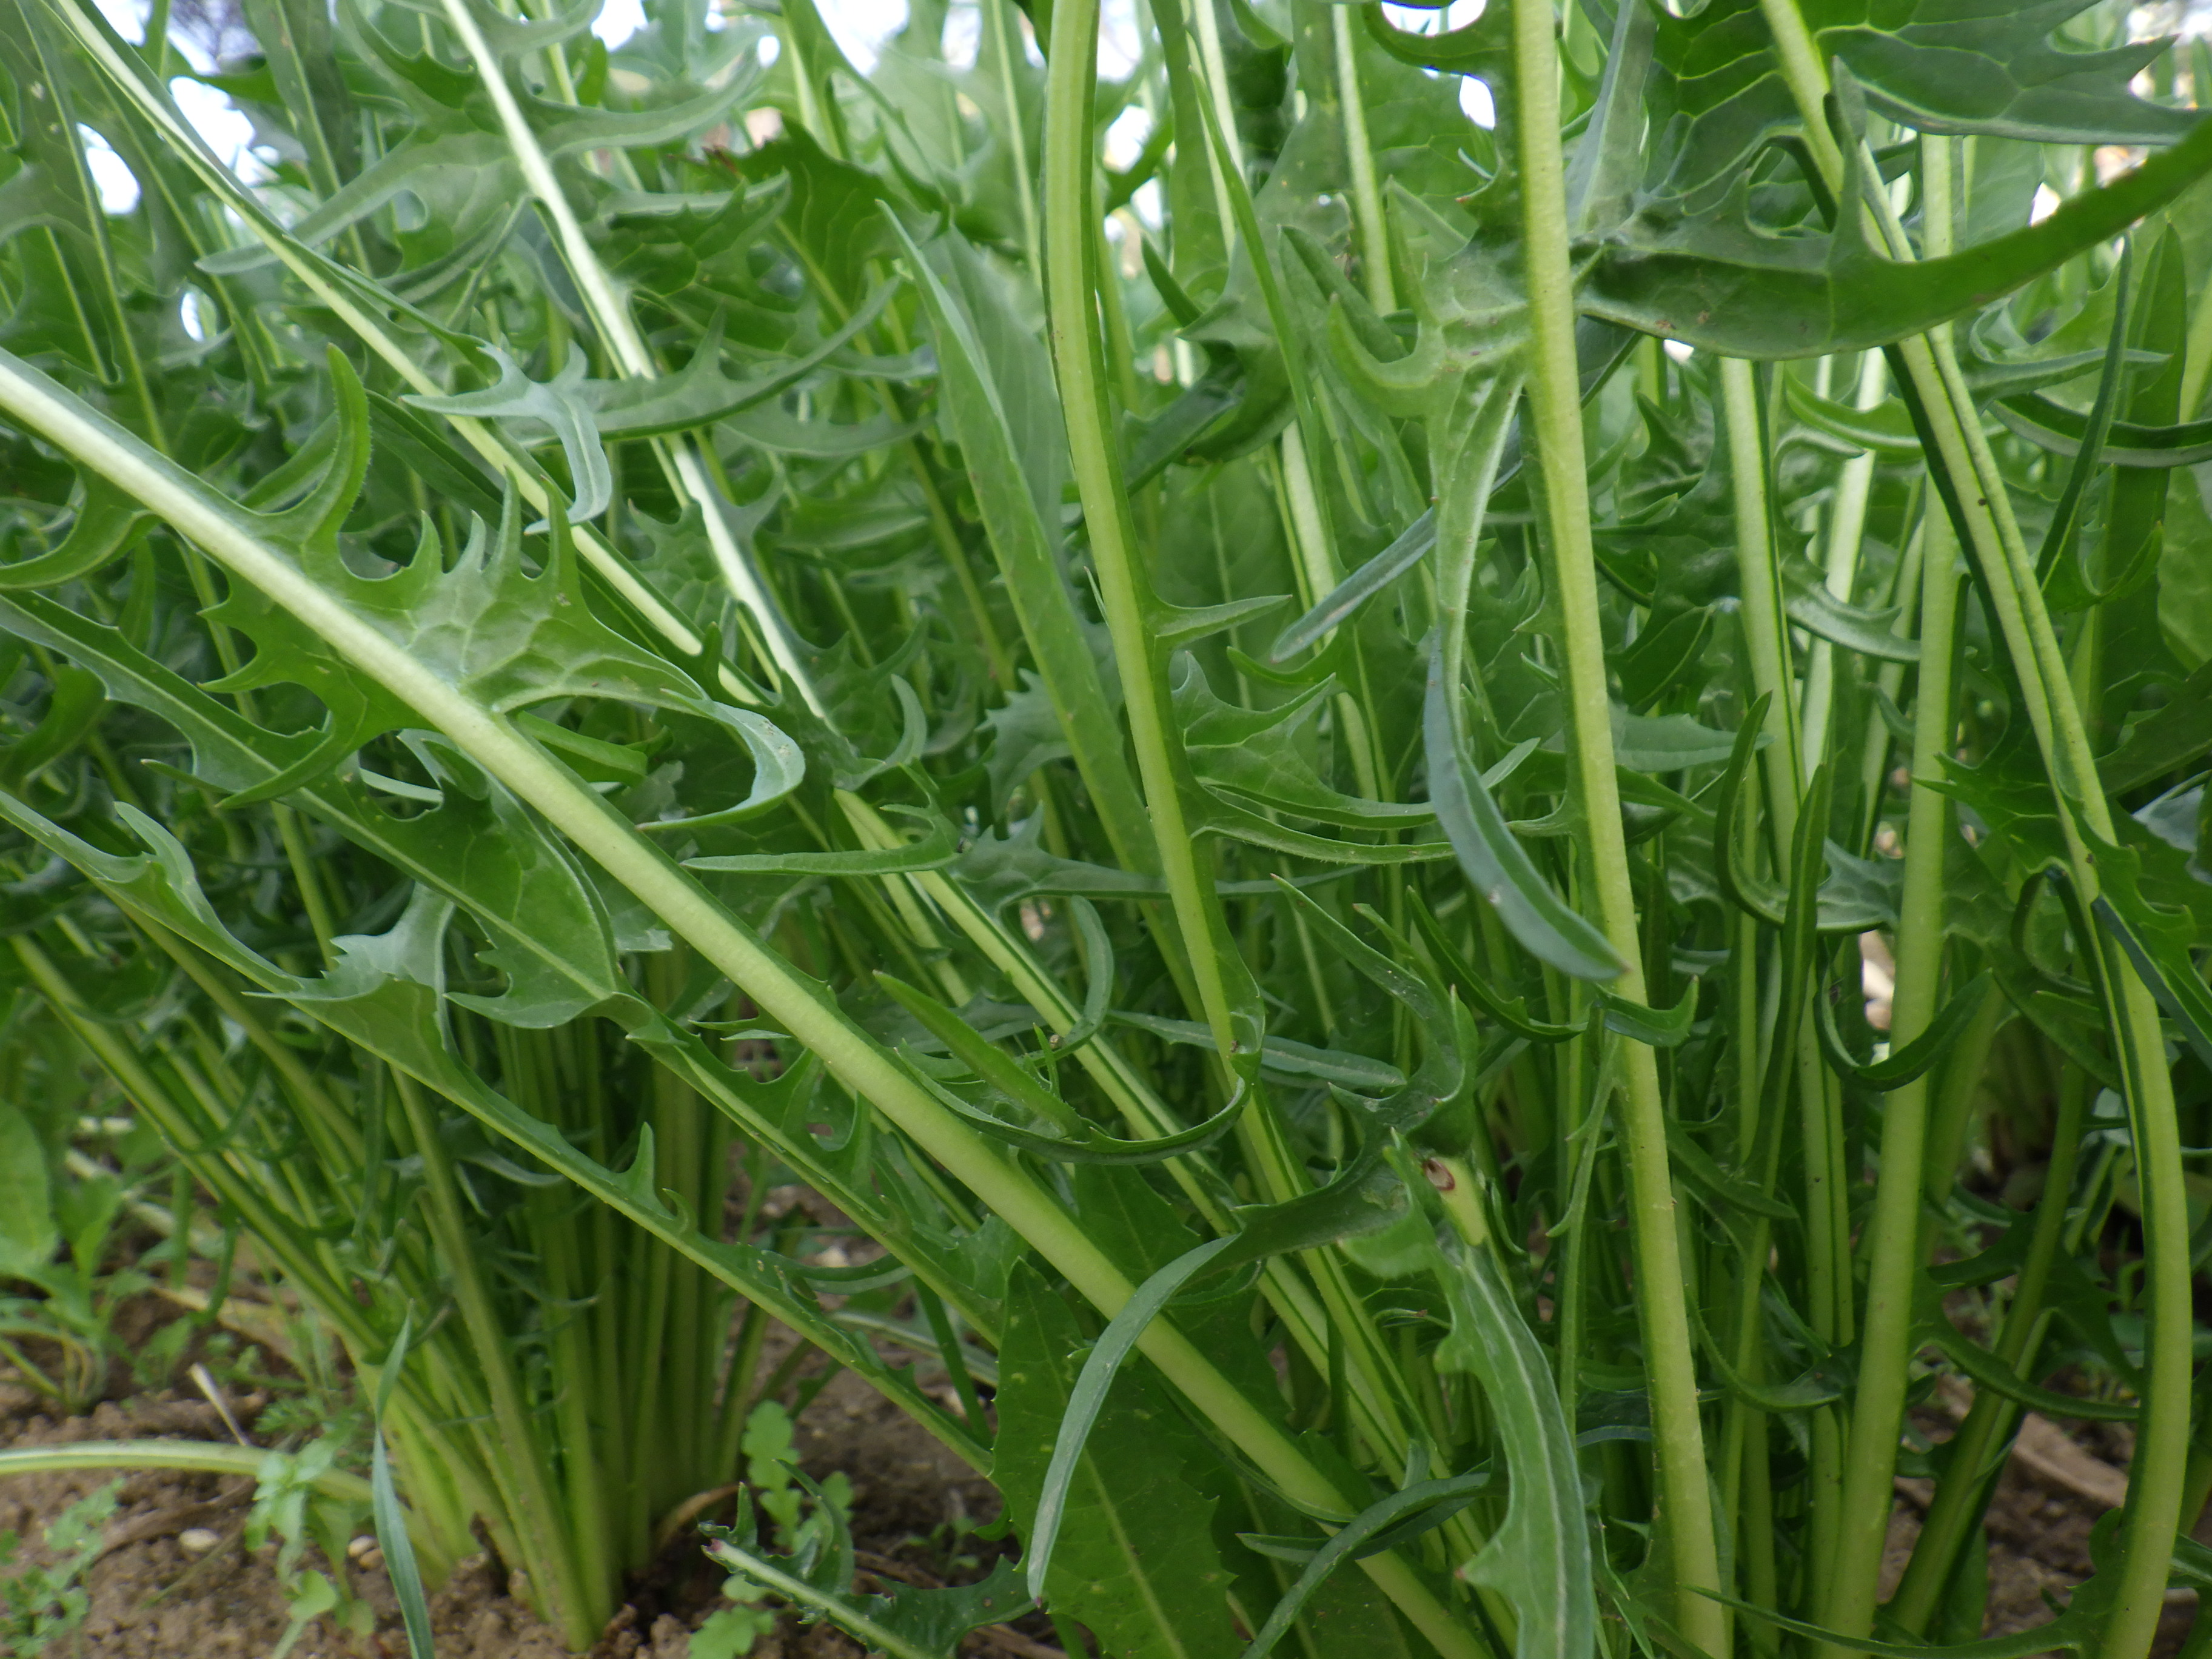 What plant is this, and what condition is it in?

chicory, healthy
